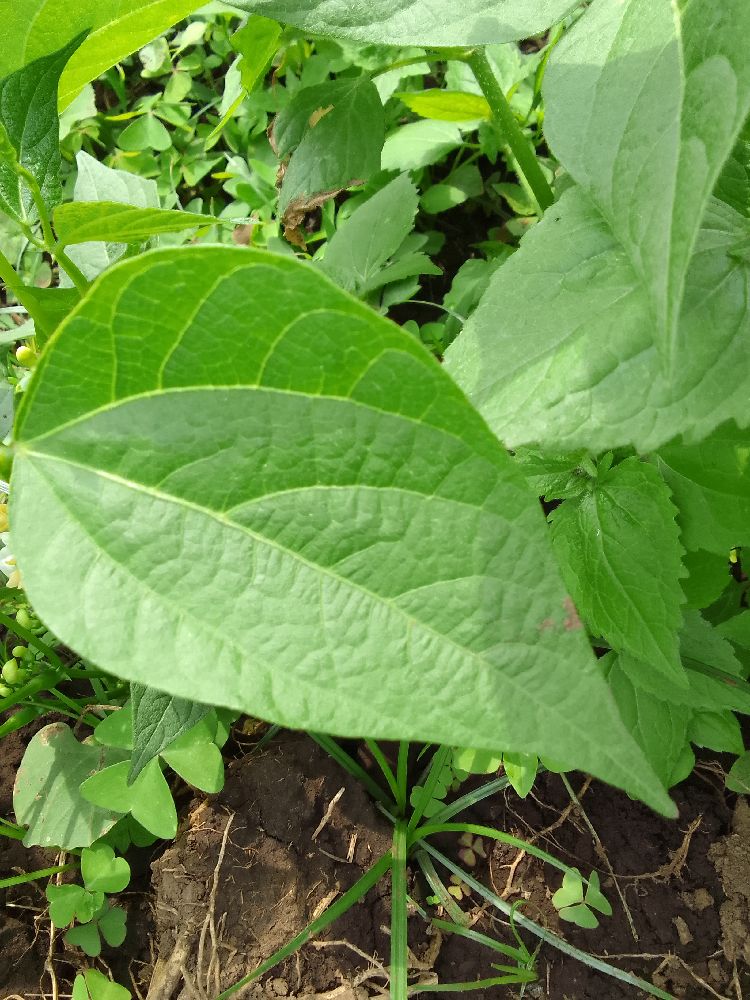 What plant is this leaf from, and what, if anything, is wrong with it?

common bean, healthy
